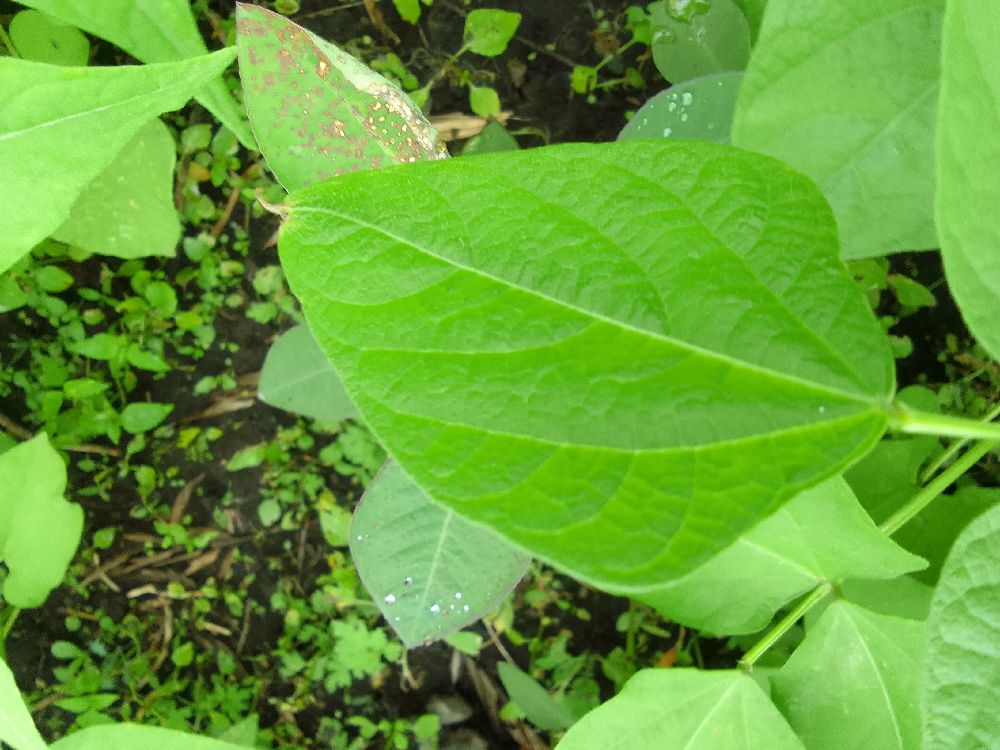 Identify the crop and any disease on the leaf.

common bean, healthy
